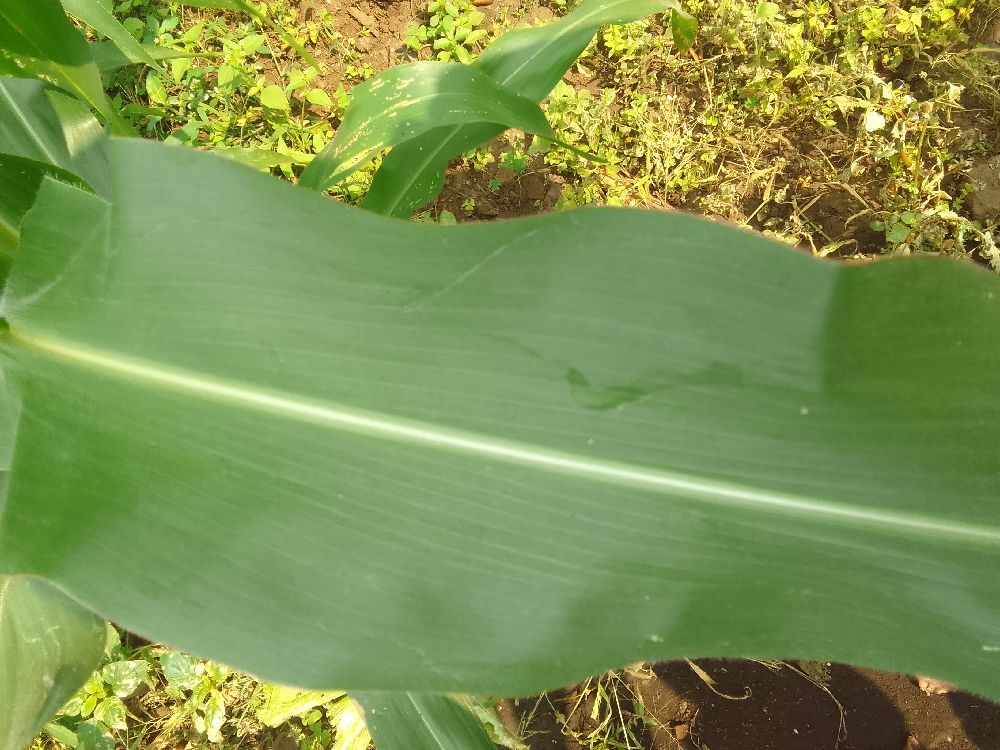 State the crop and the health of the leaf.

maize, healthy
